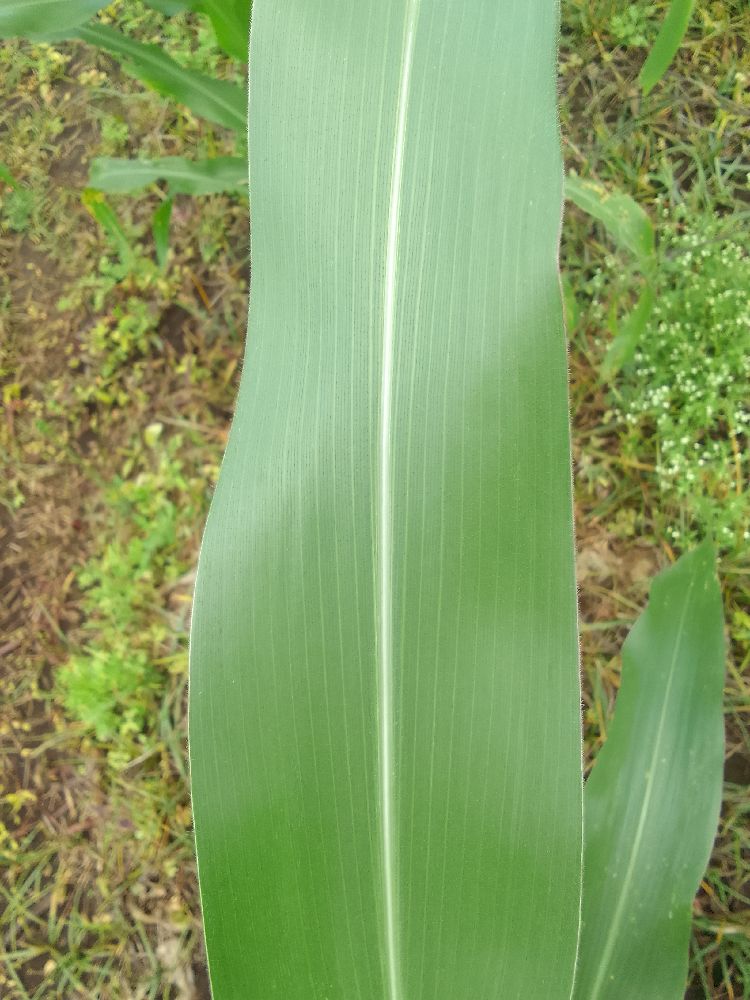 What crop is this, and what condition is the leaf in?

maize, healthy
